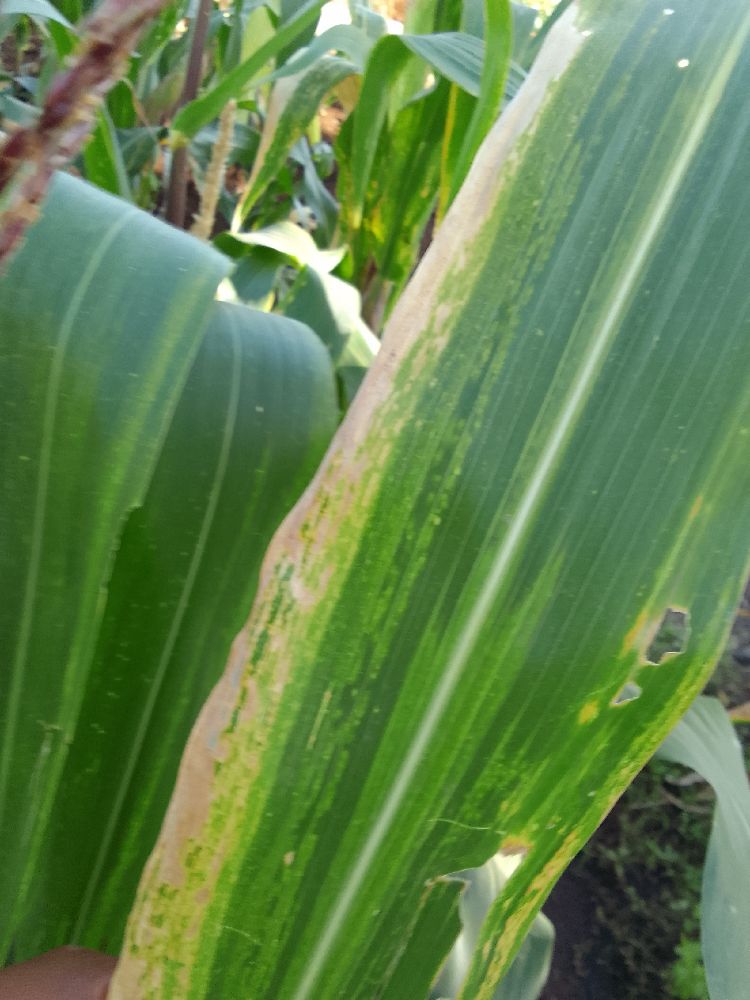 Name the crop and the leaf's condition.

maize, maize lethal necrosis
